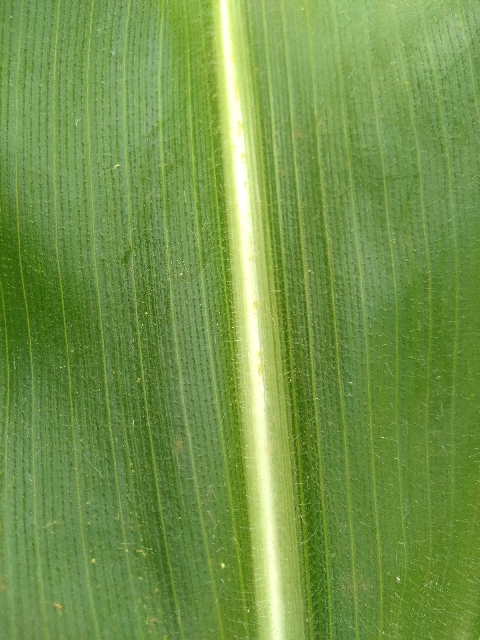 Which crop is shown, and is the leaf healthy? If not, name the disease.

maize, healthy
